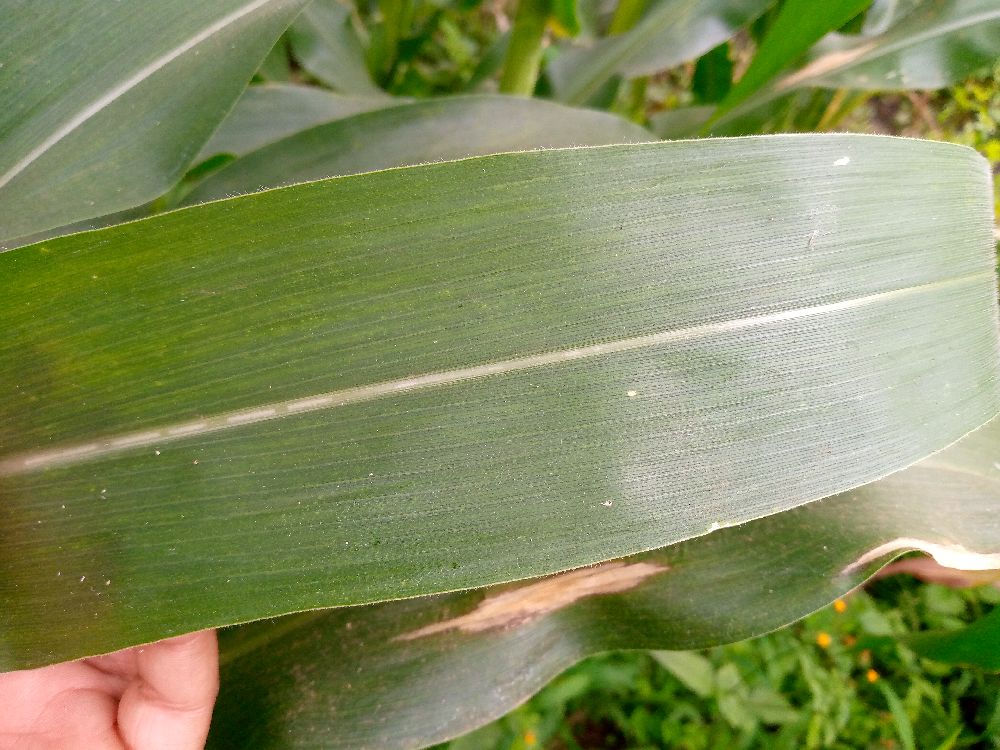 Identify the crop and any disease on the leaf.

maize, healthy
